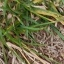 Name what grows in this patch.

grass
